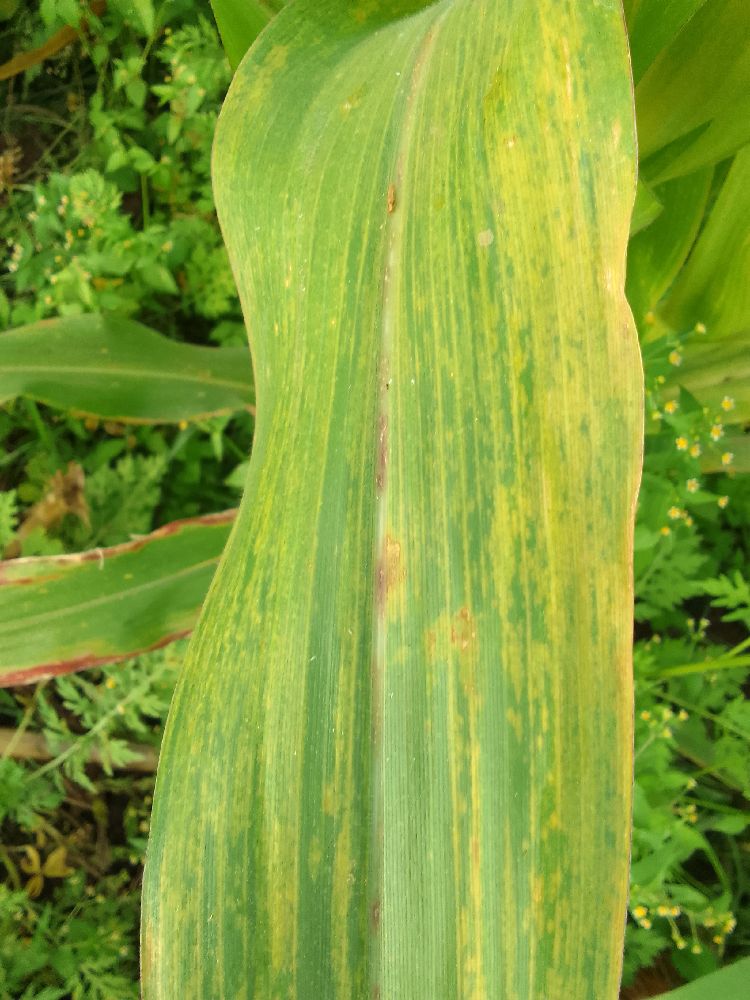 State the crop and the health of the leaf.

maize, maize lethal necrosis
